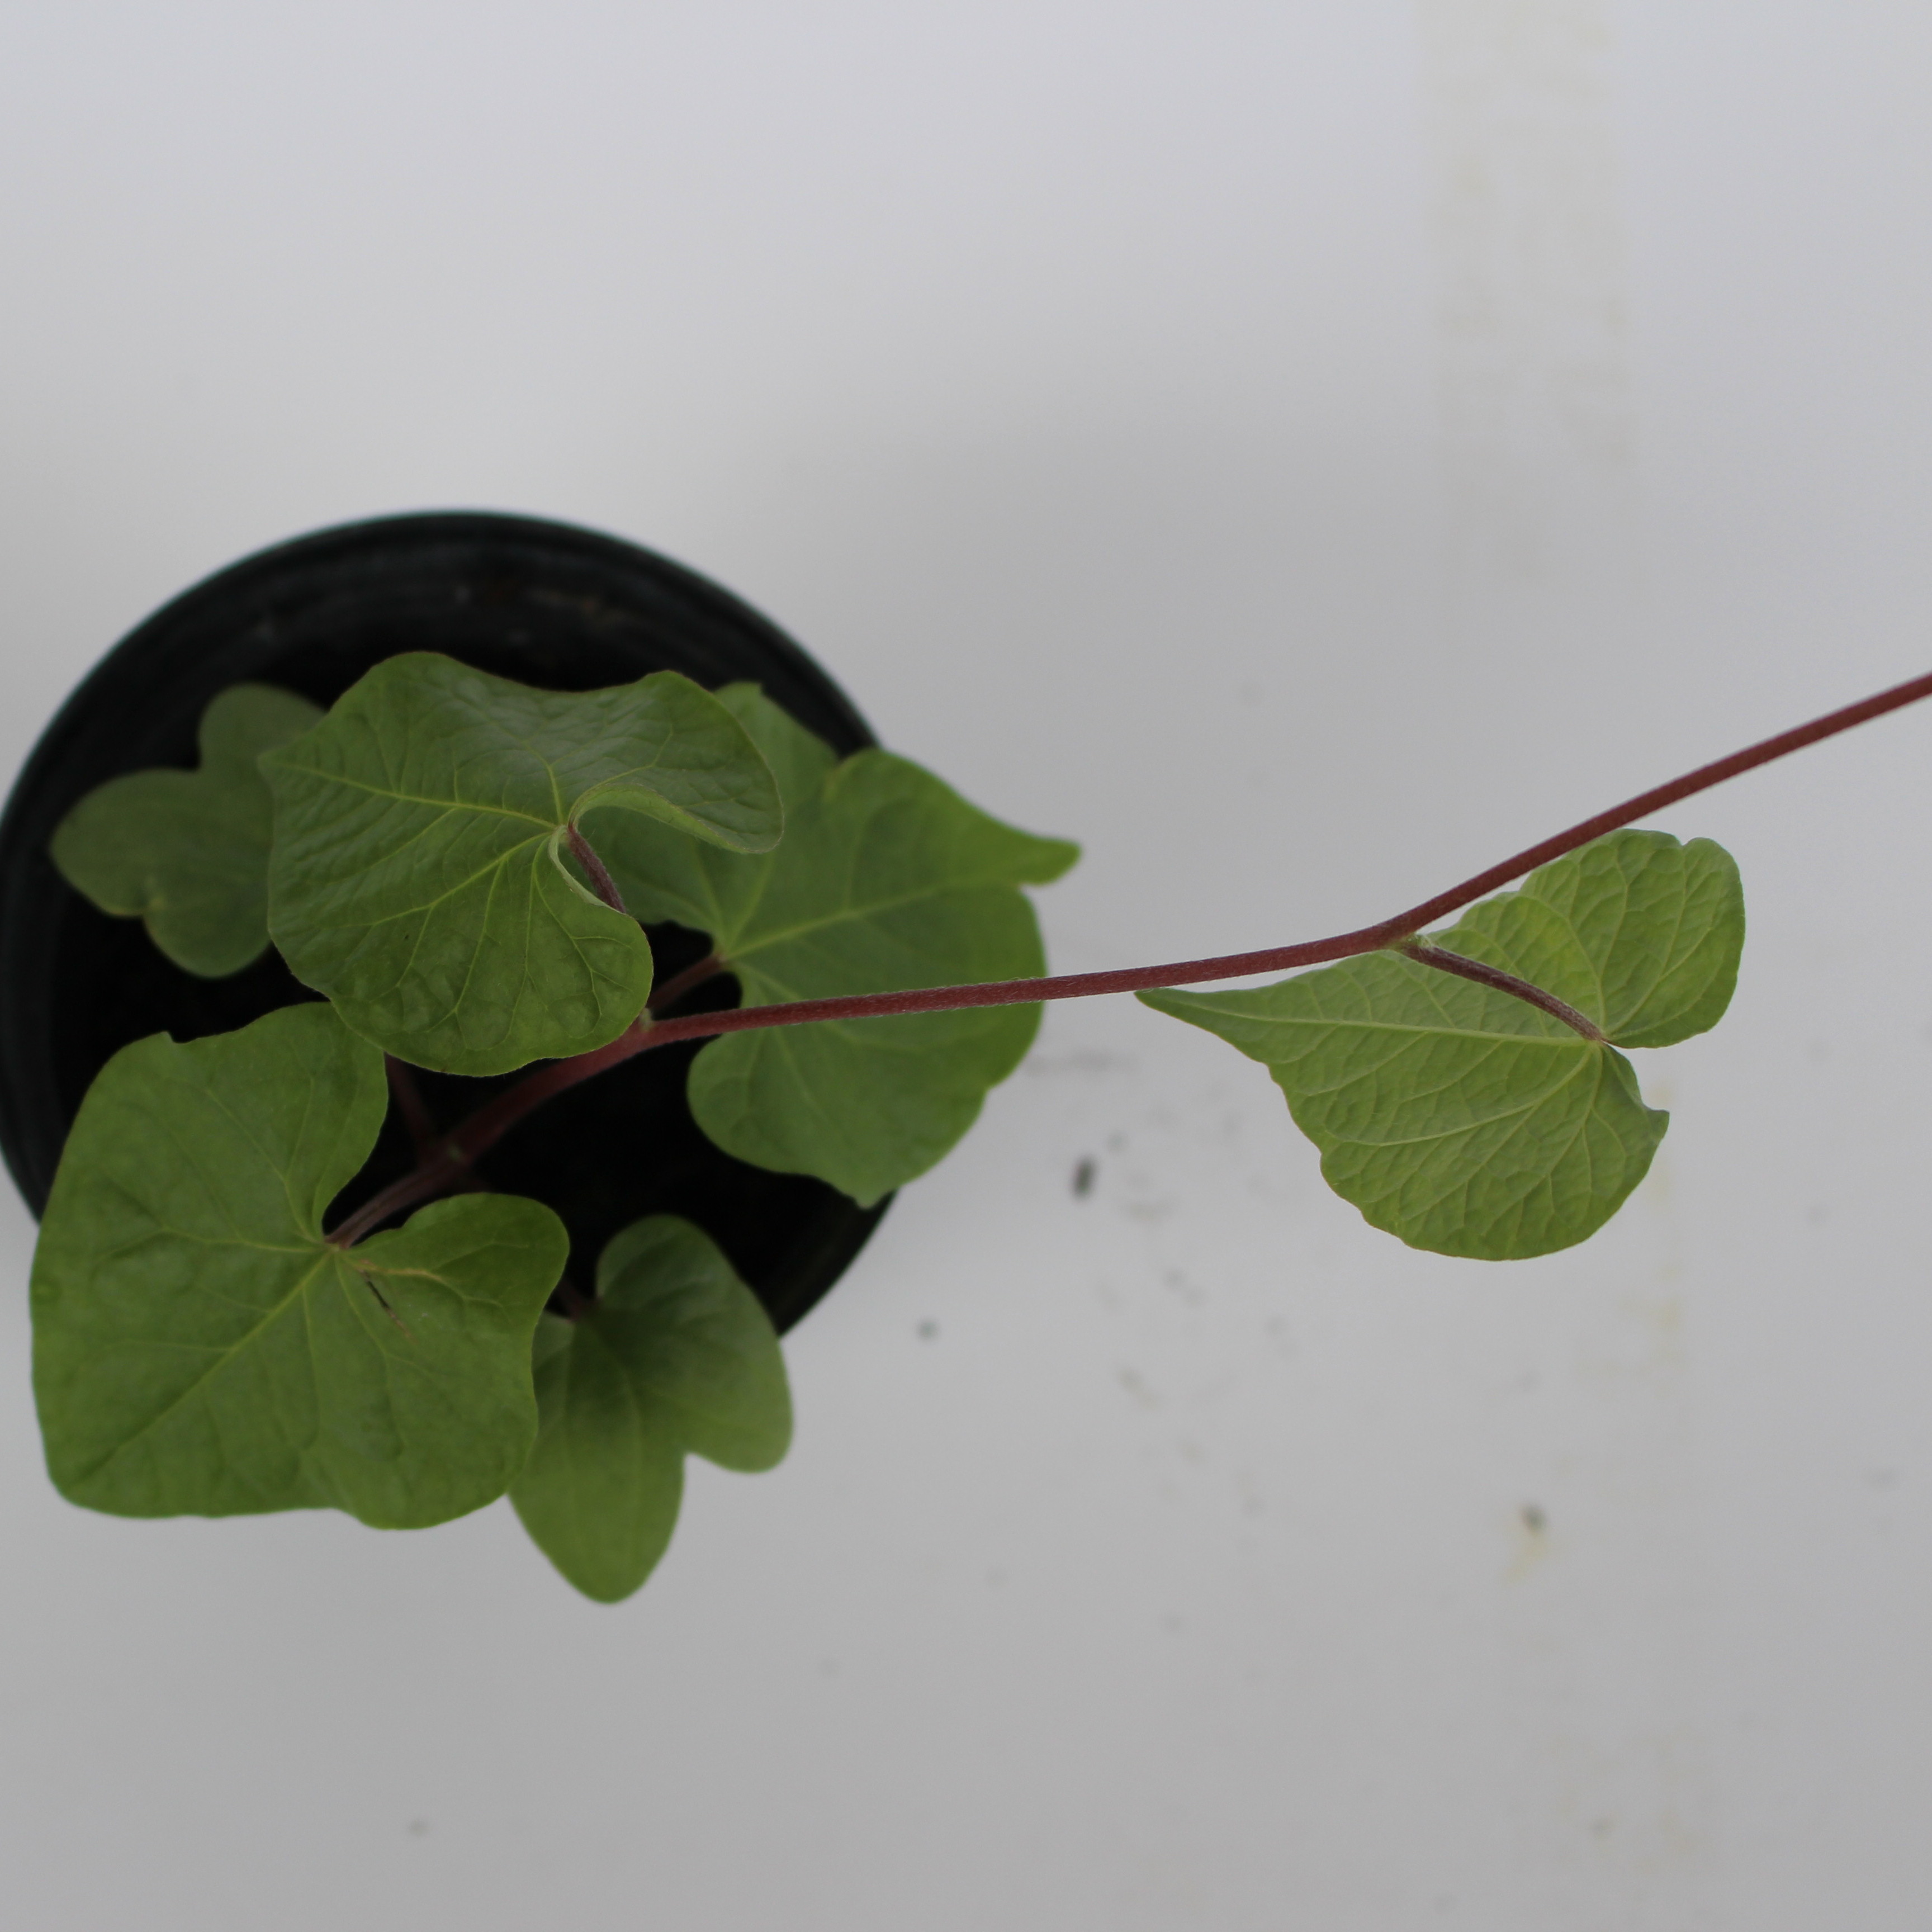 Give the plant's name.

Convolvulus arvensis
